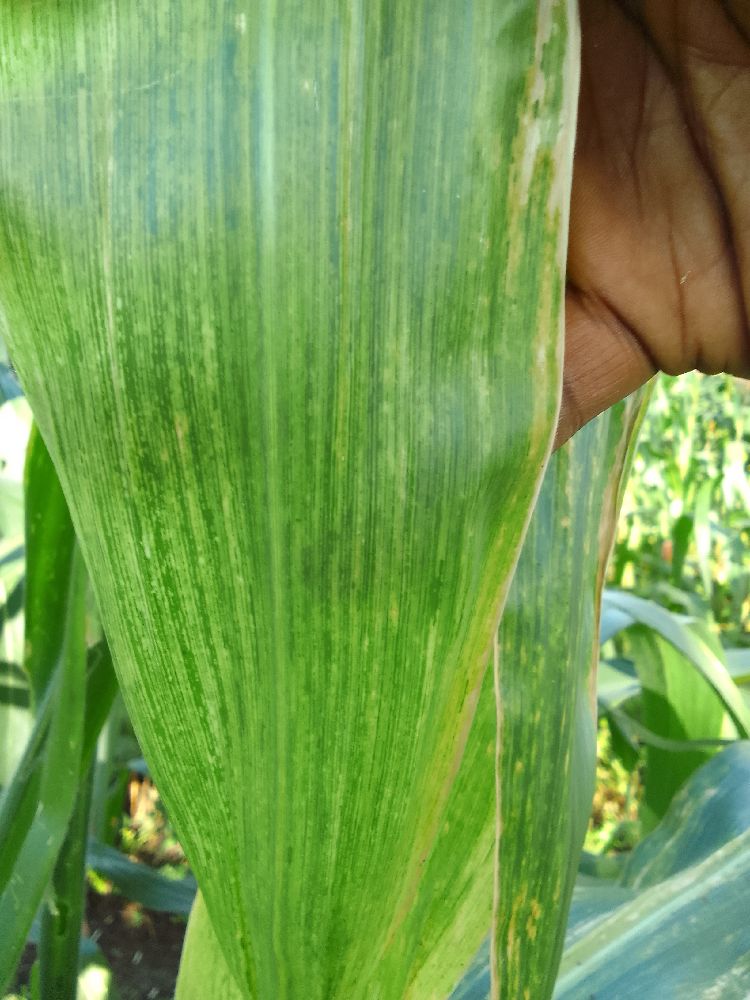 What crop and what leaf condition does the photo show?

maize, maize lethal necrosis
